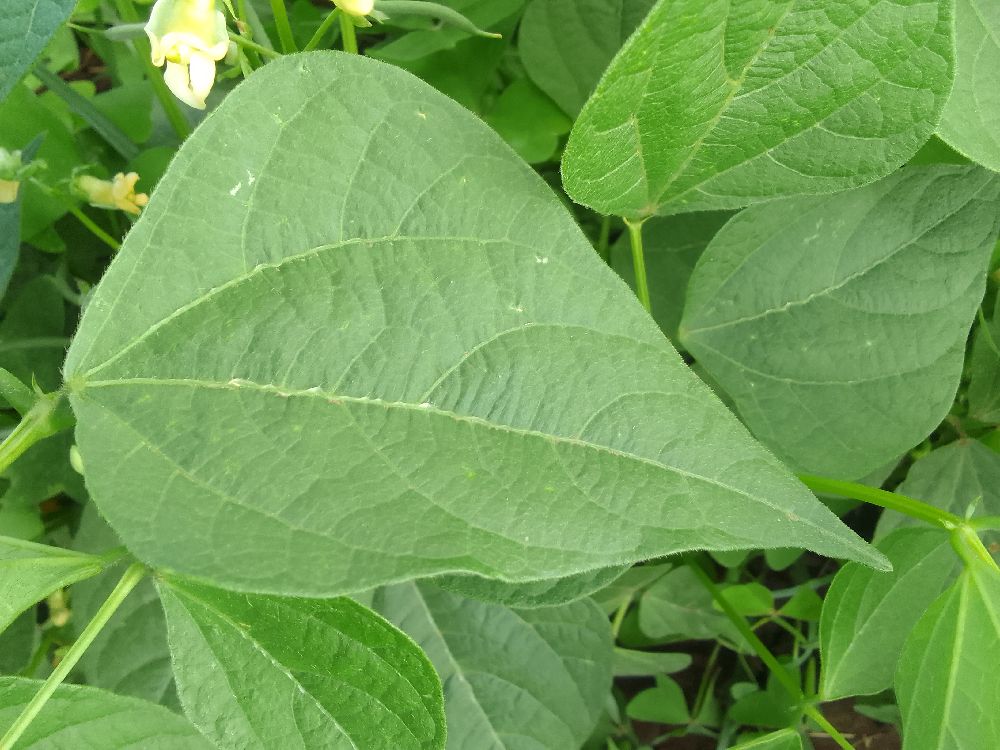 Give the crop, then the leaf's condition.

common bean, healthy
